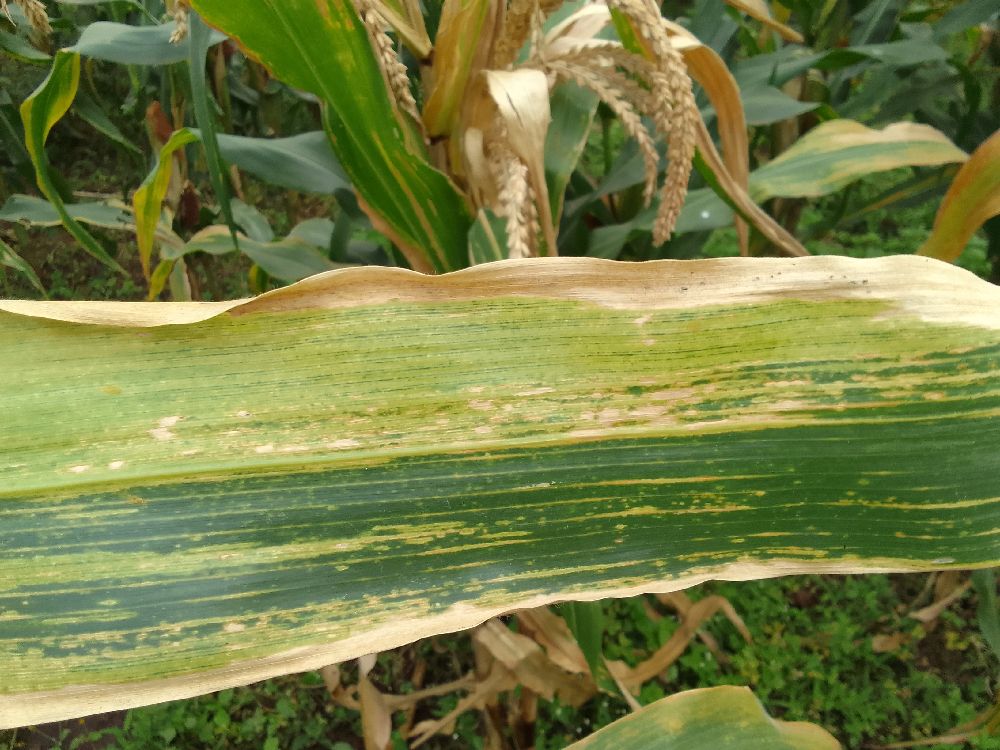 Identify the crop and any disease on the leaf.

maize, maize lethal necrosis
